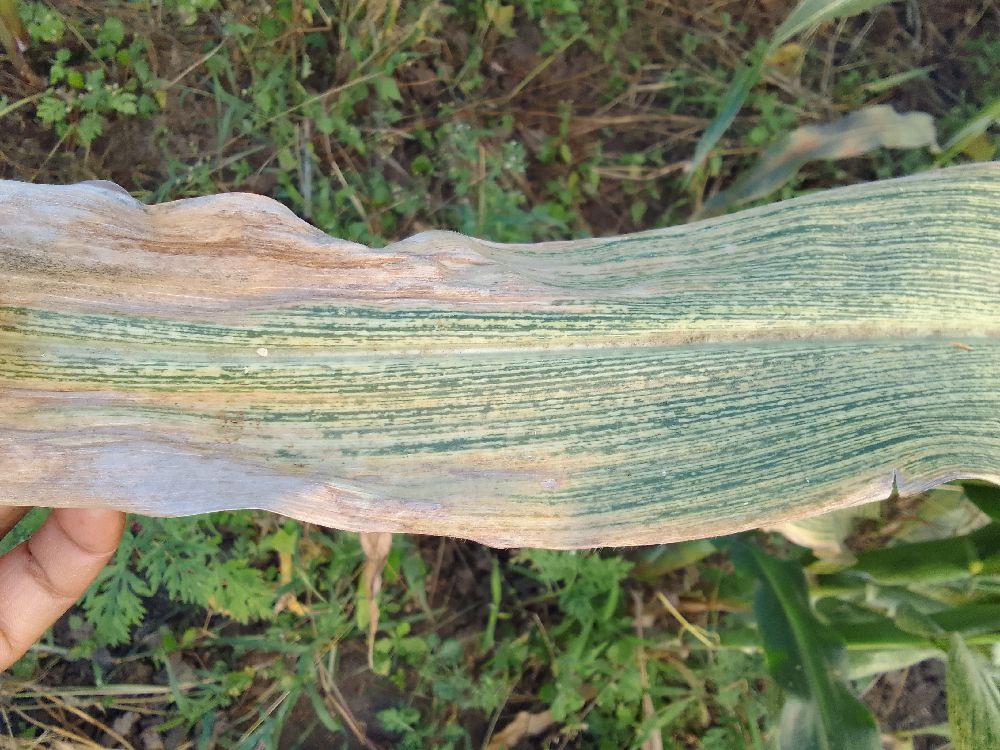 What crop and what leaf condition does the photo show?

maize, maize streak virus
